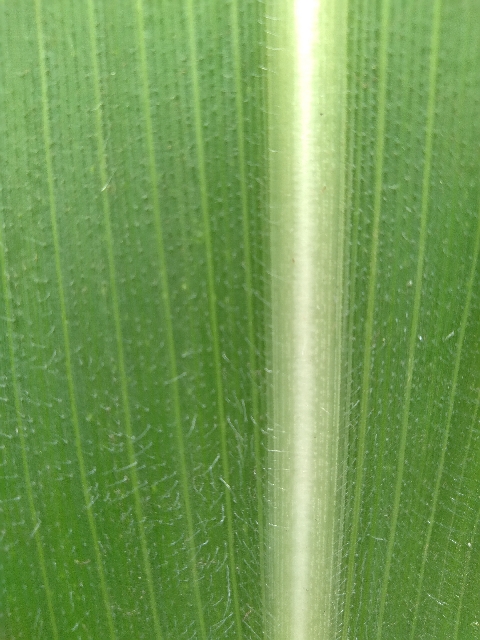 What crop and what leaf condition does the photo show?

maize, healthy
